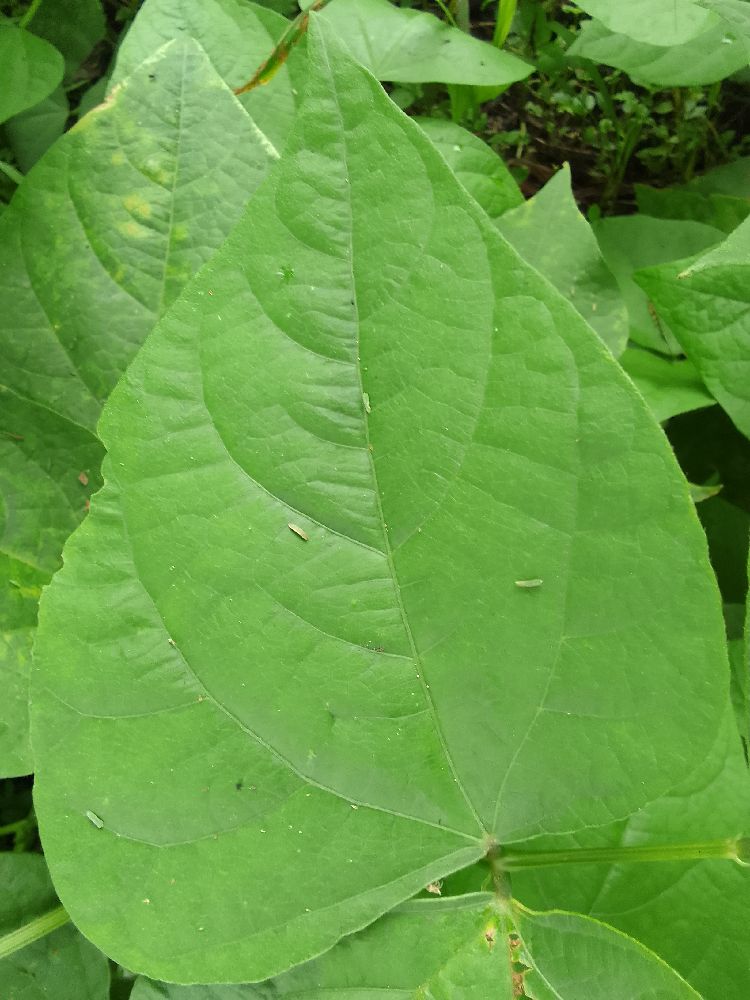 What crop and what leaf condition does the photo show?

common bean, healthy
